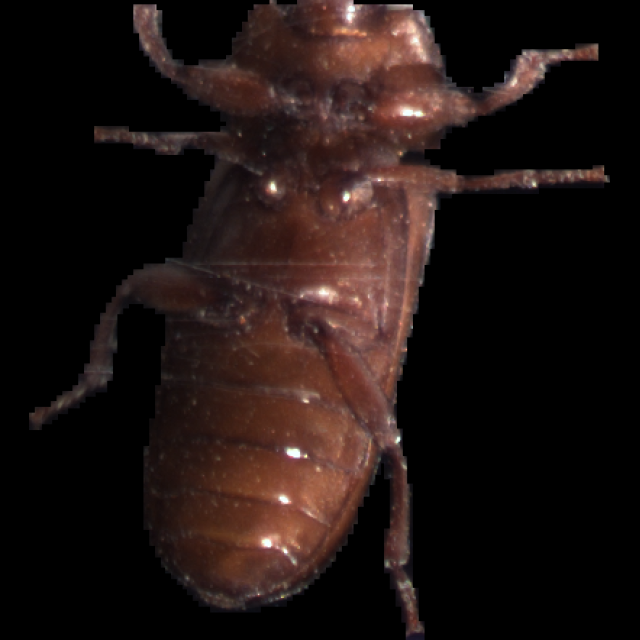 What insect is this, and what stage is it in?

mealworm beetle
